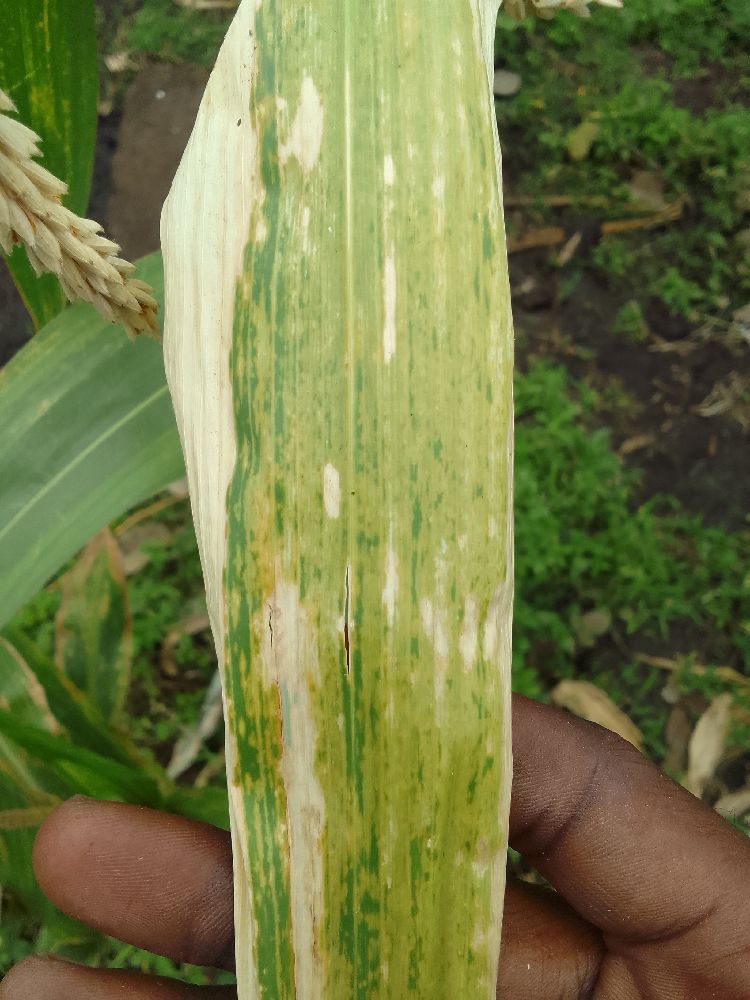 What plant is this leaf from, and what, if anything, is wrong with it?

maize, maize lethal necrosis
